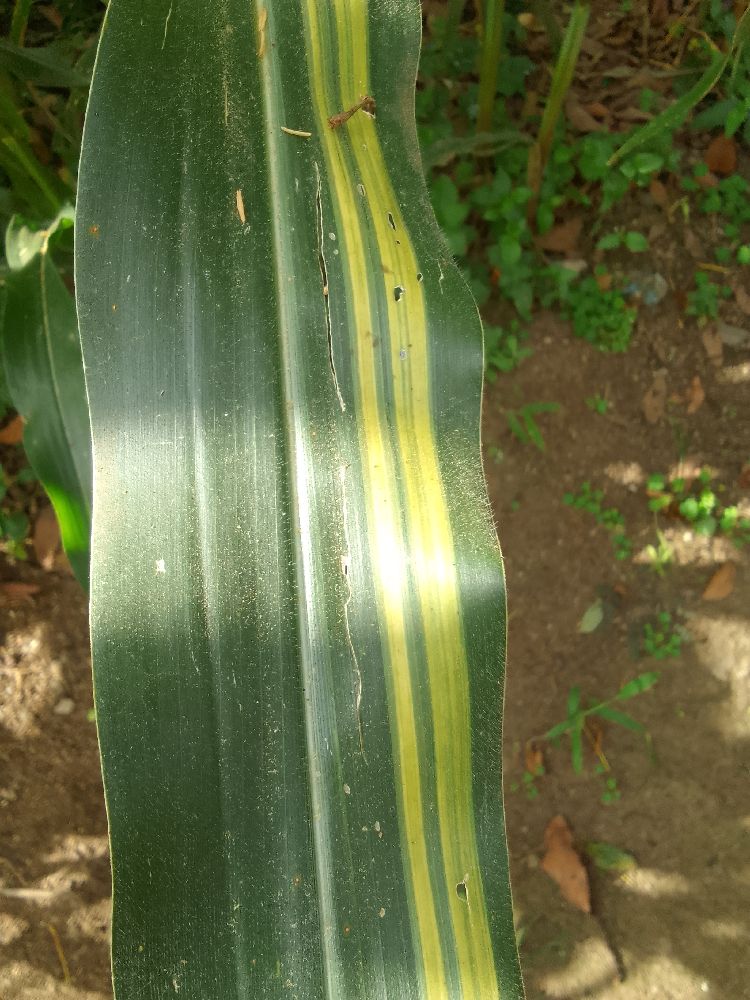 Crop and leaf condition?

maize, maize lethal necrosis
